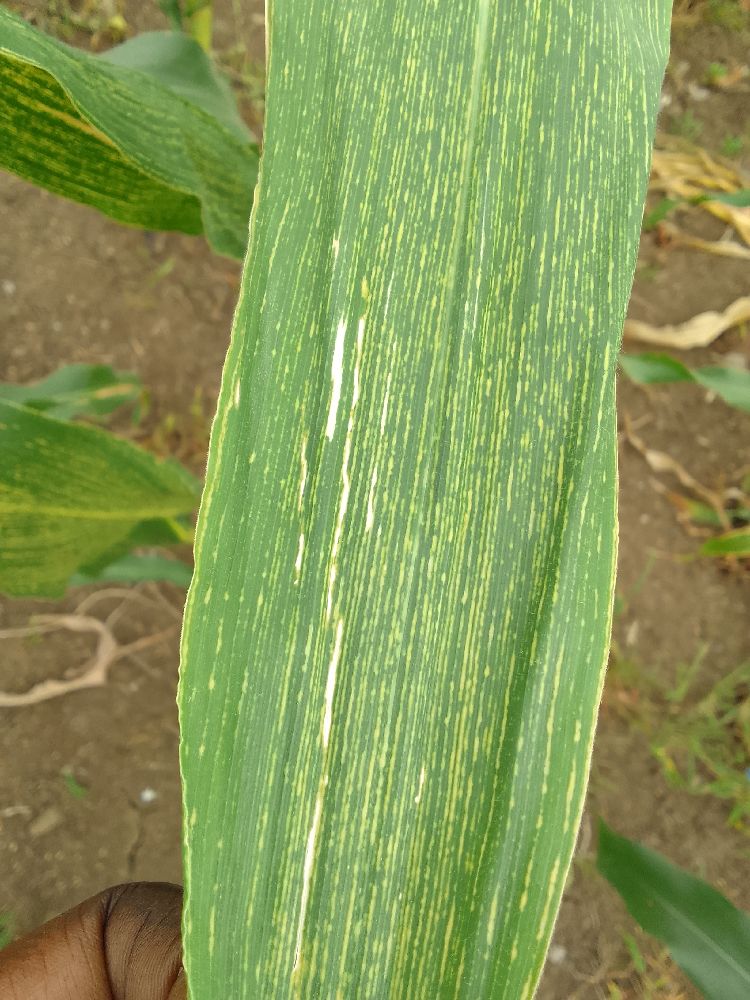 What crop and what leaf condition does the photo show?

maize, maize streak virus
